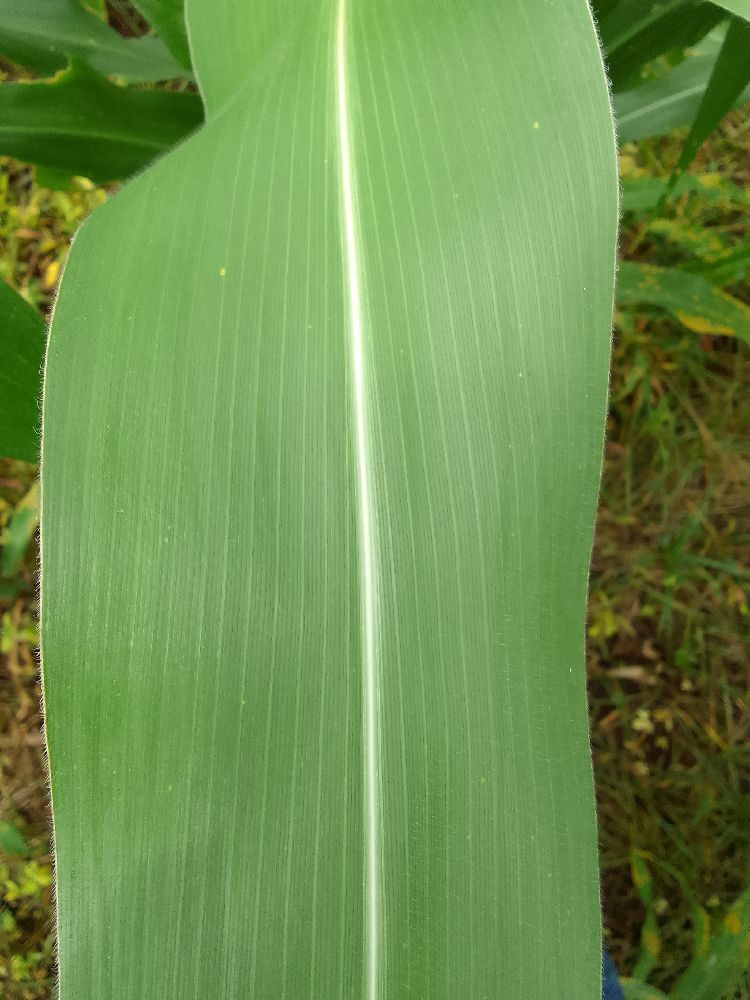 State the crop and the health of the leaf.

maize, healthy
